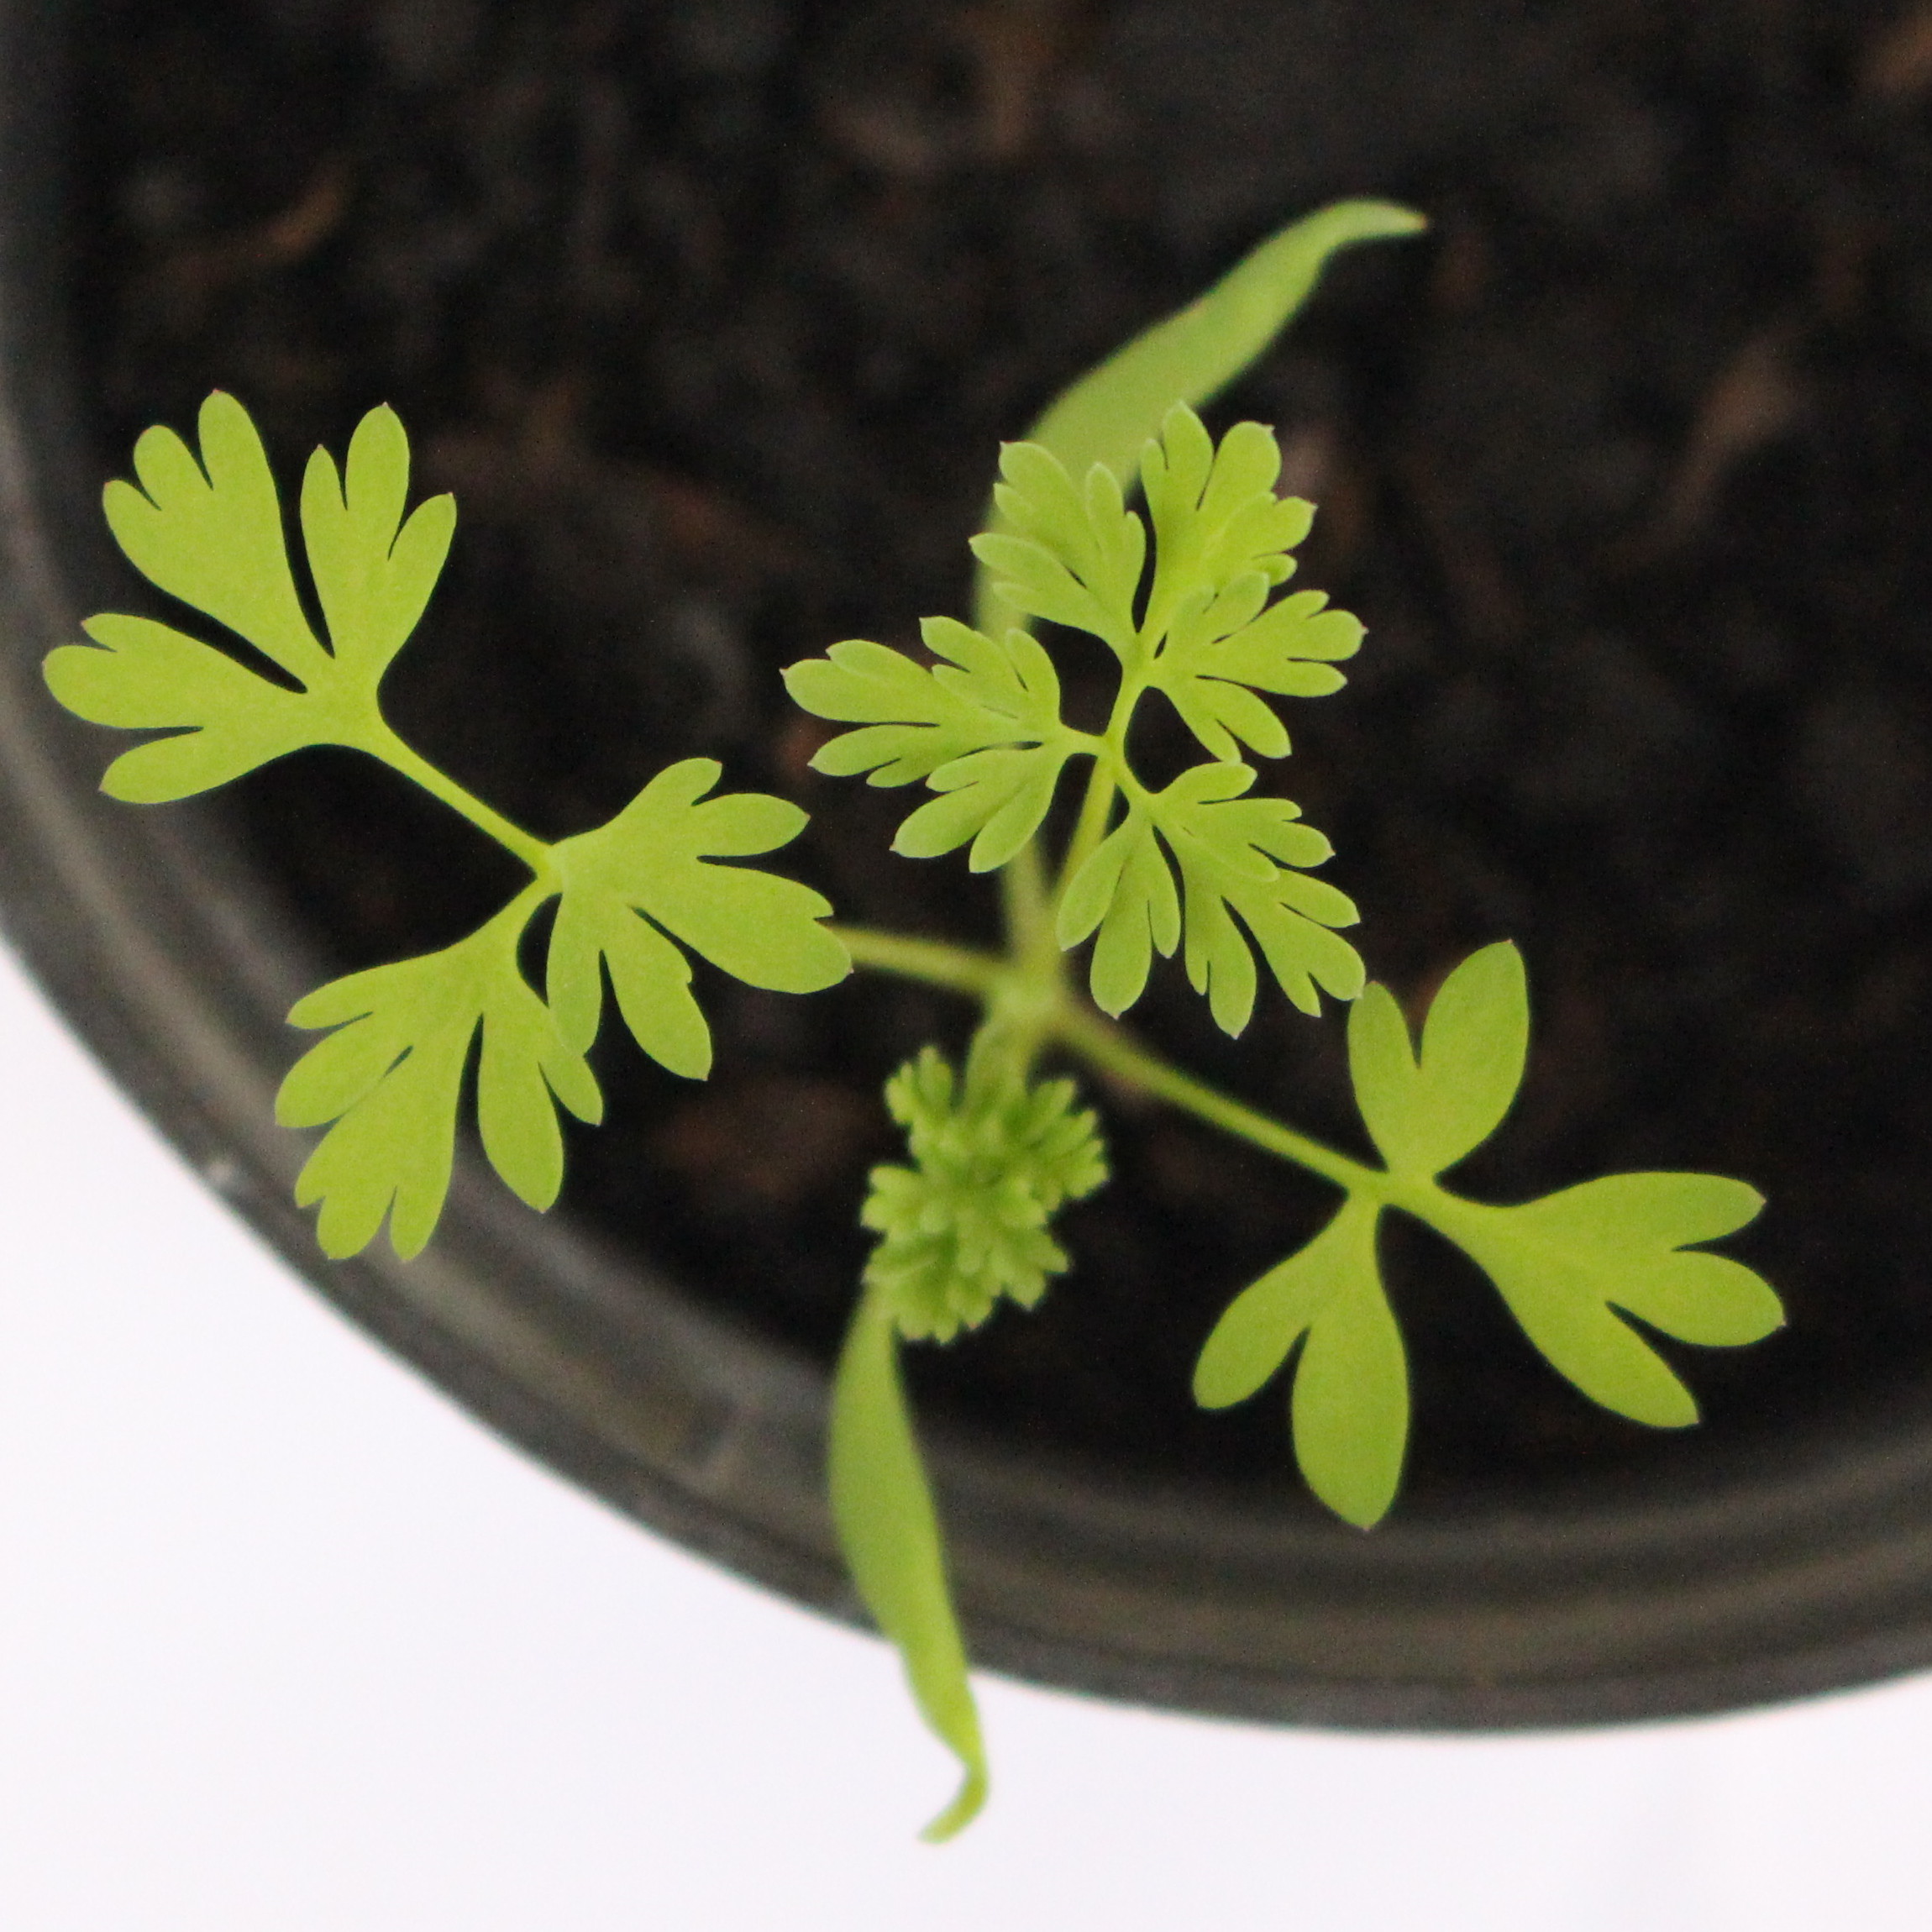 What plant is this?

Fumaria officinalis
